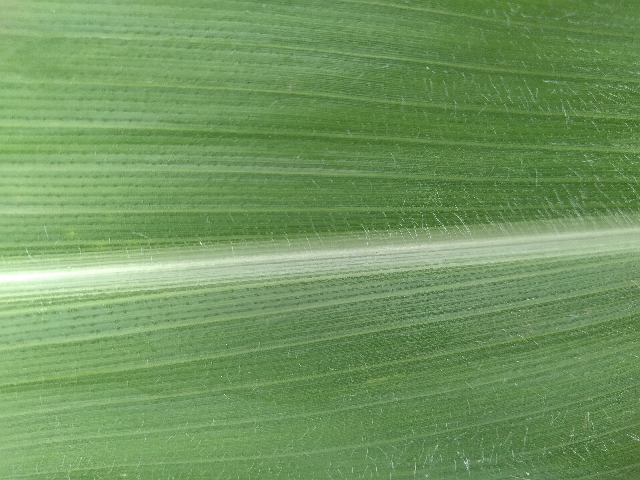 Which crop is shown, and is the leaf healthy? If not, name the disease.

maize, healthy
